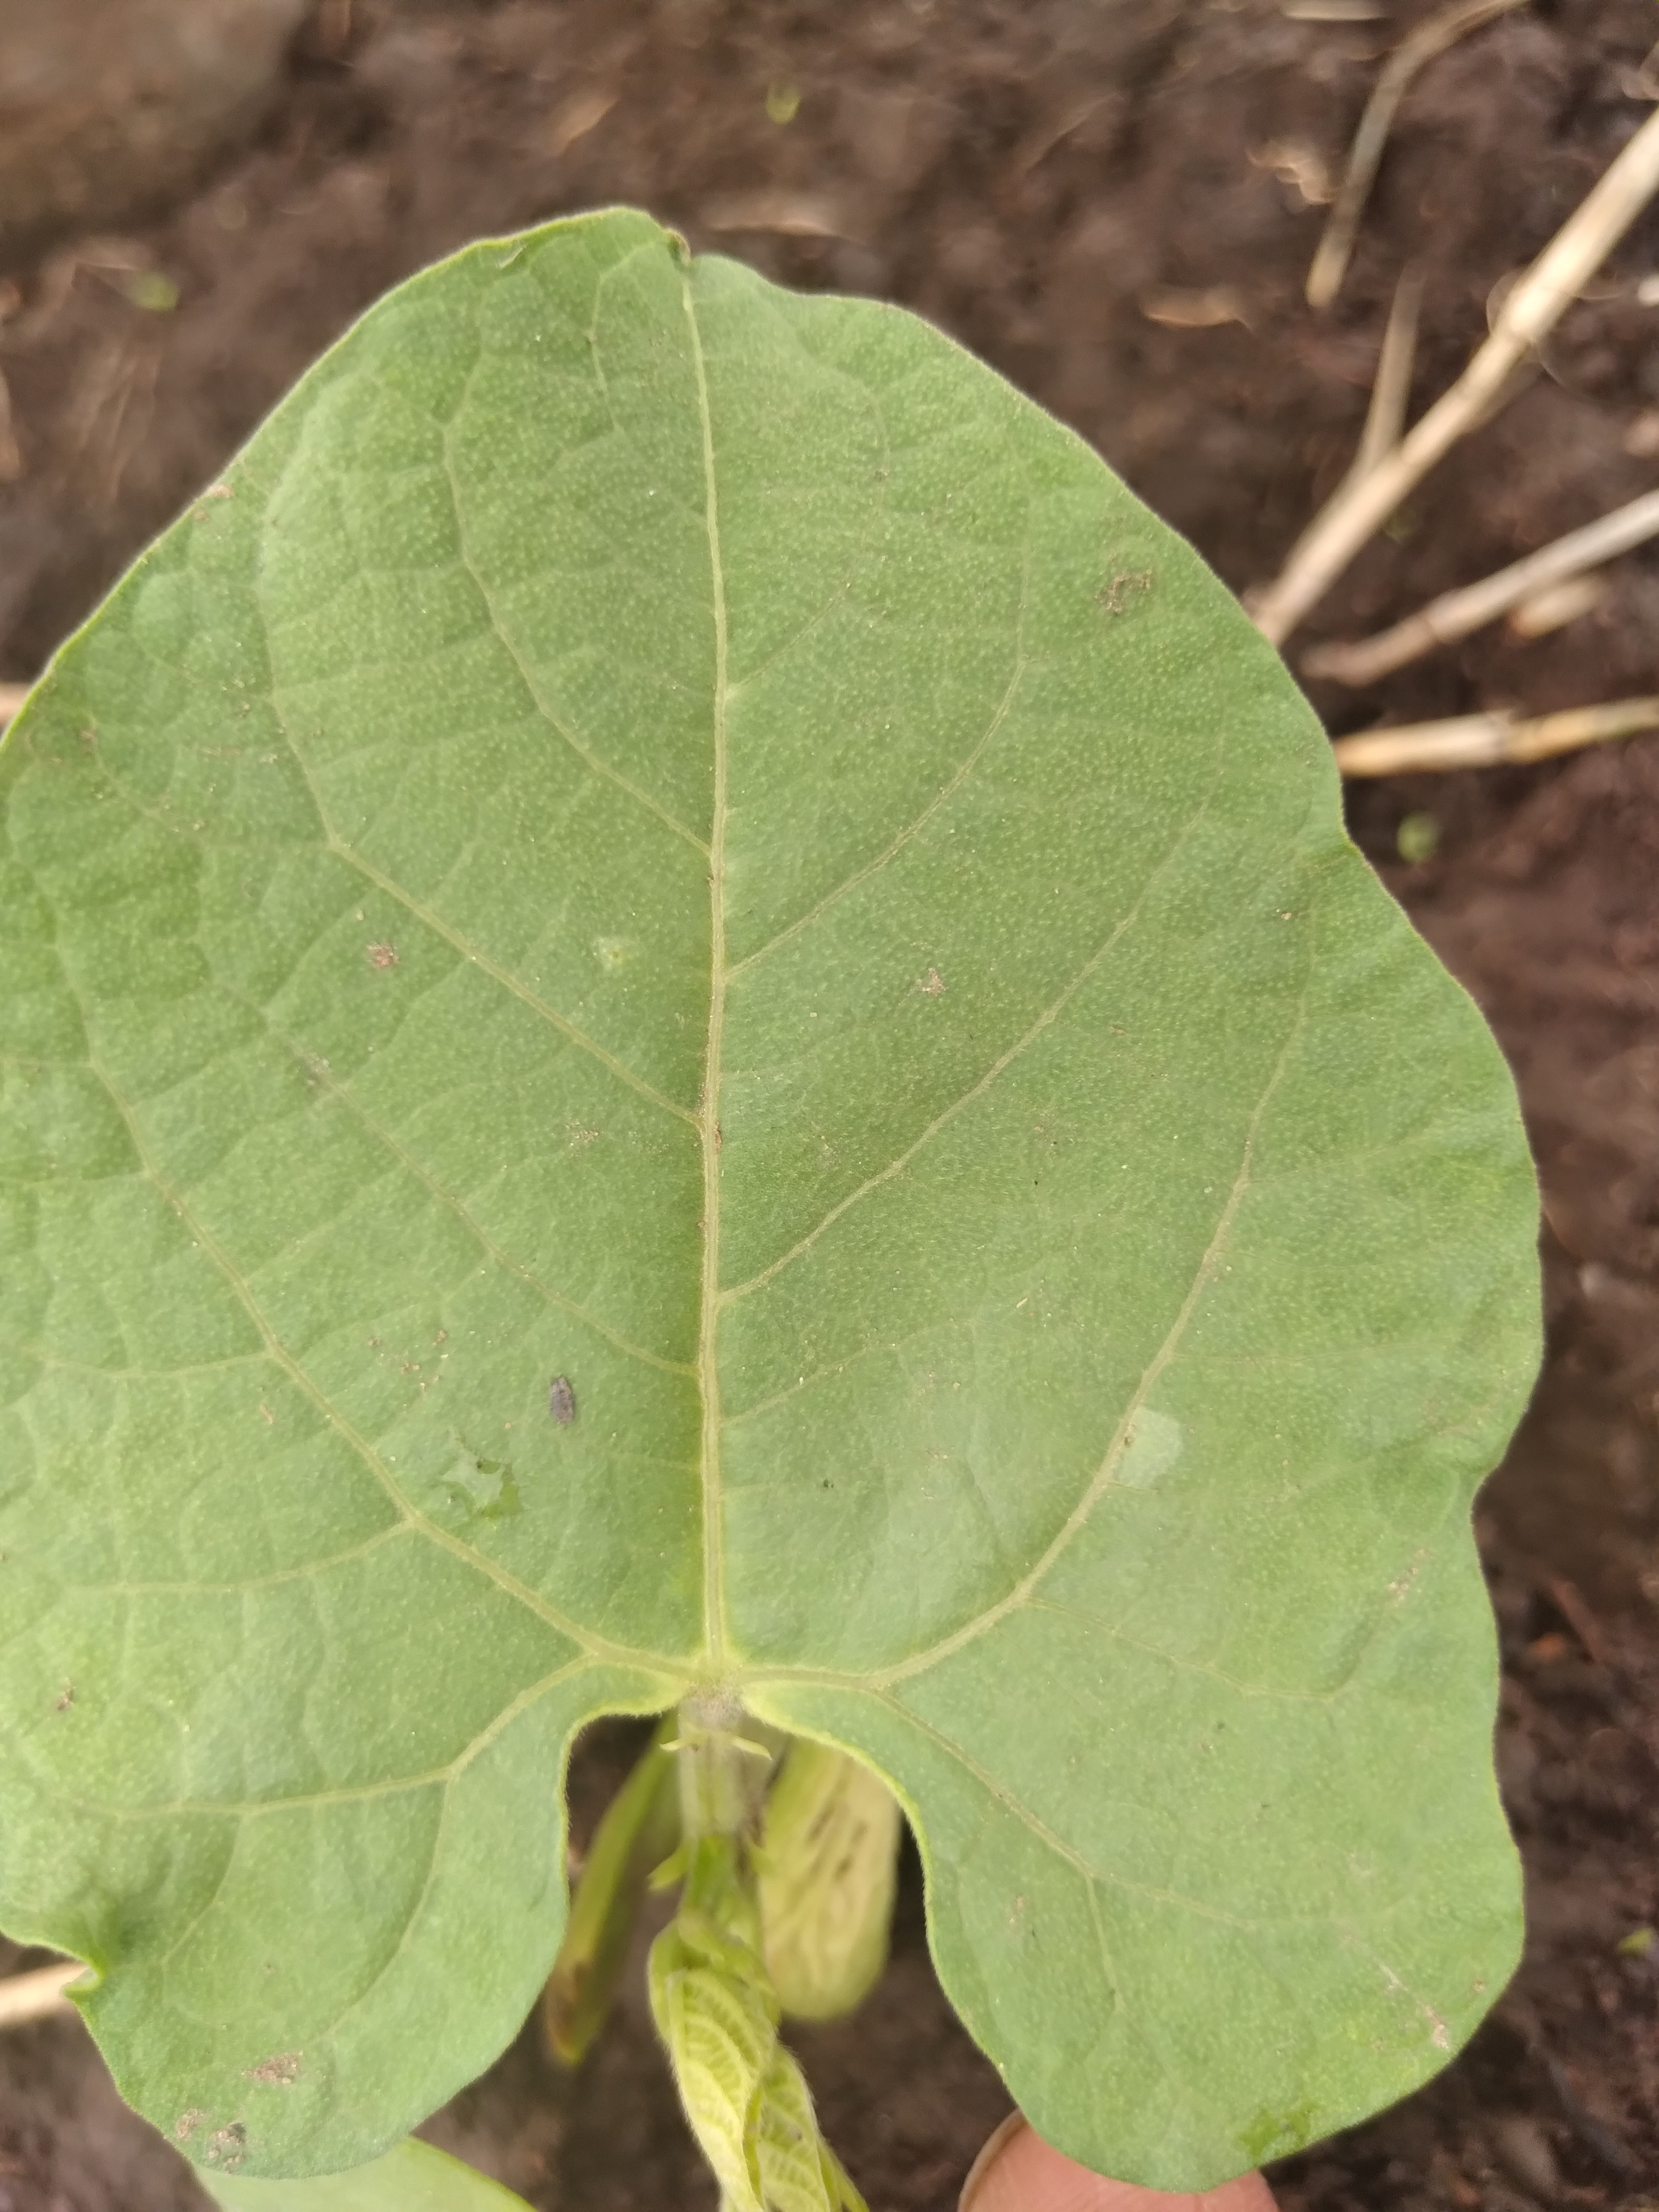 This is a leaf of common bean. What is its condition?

healthy
